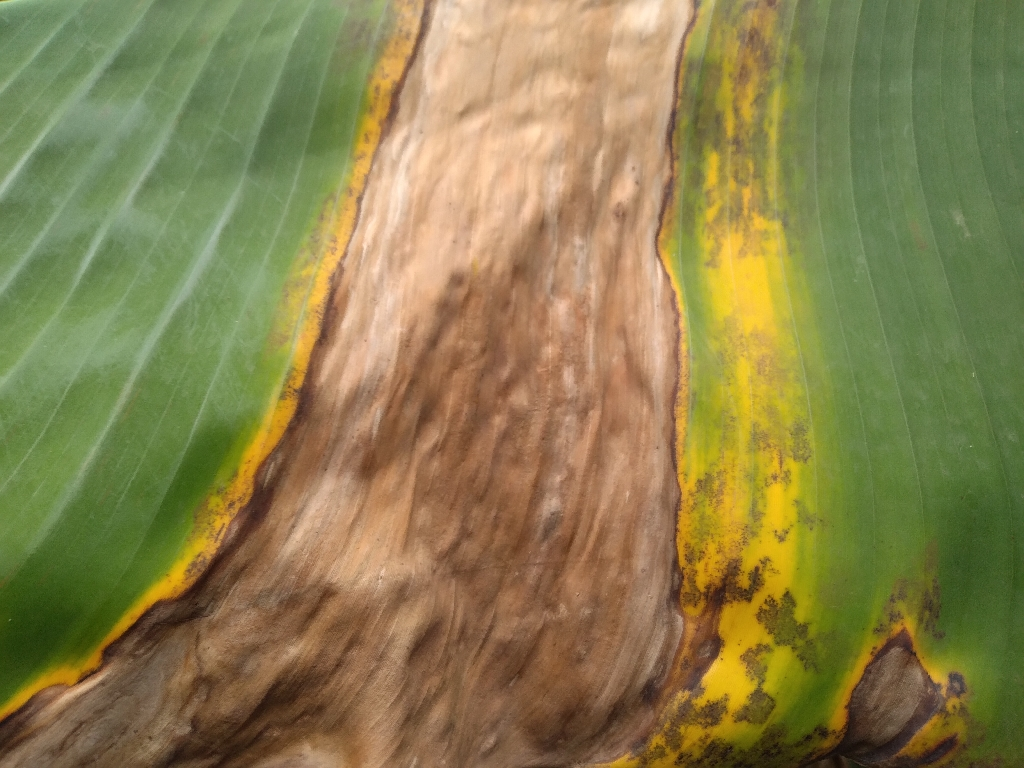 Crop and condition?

banana, black sigatoka
